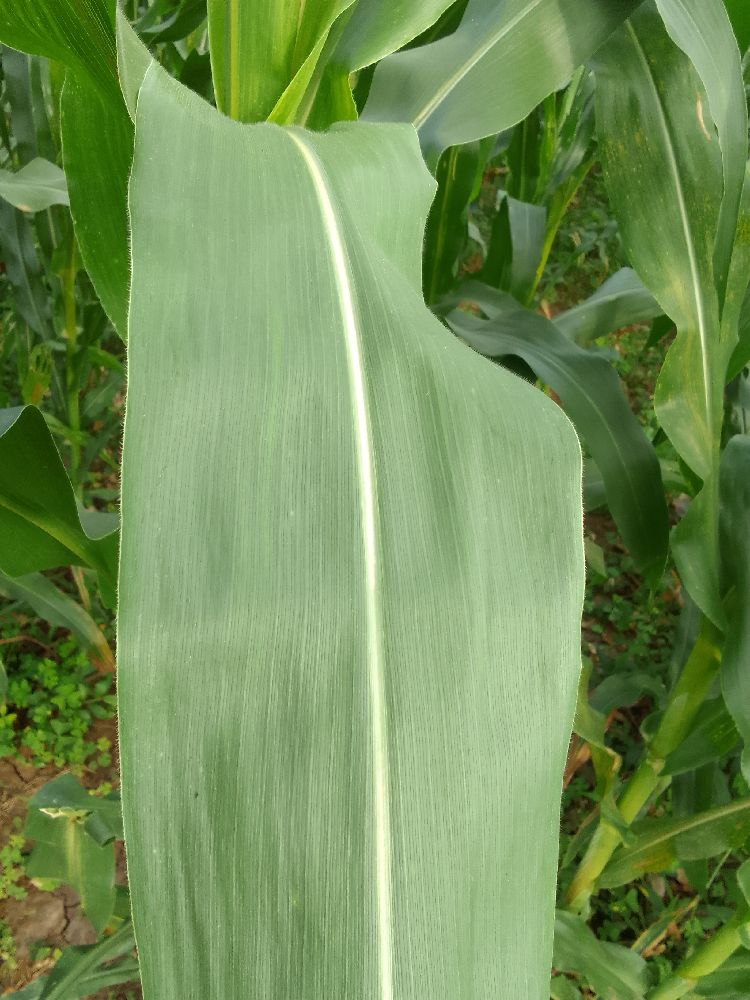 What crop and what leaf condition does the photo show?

maize, healthy
